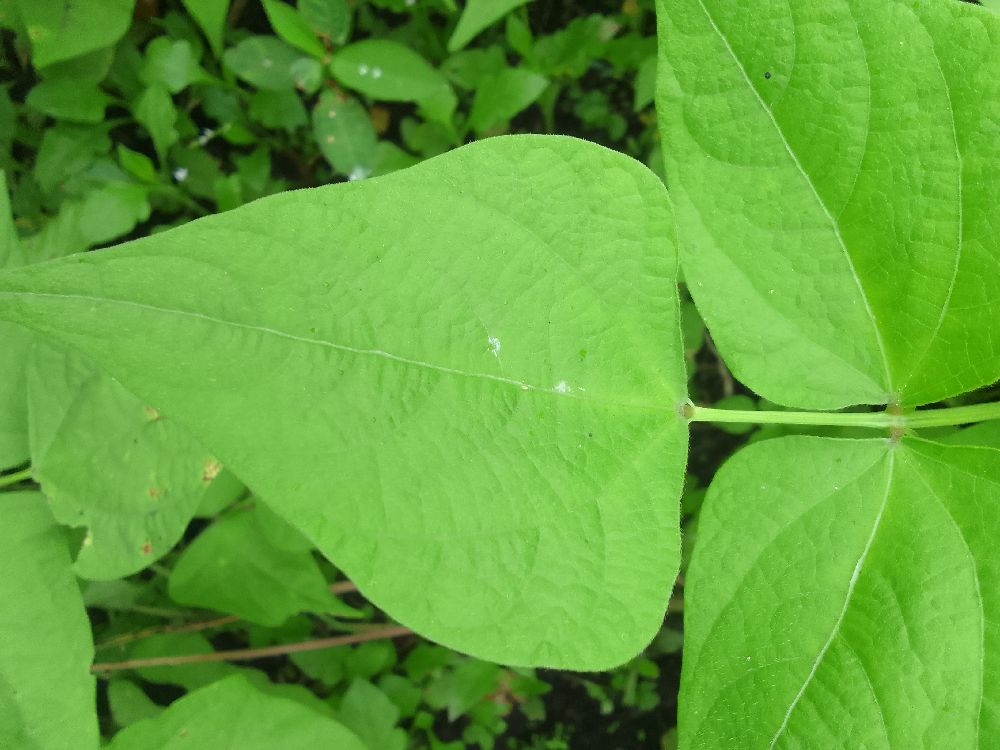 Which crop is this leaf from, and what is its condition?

common bean, healthy
